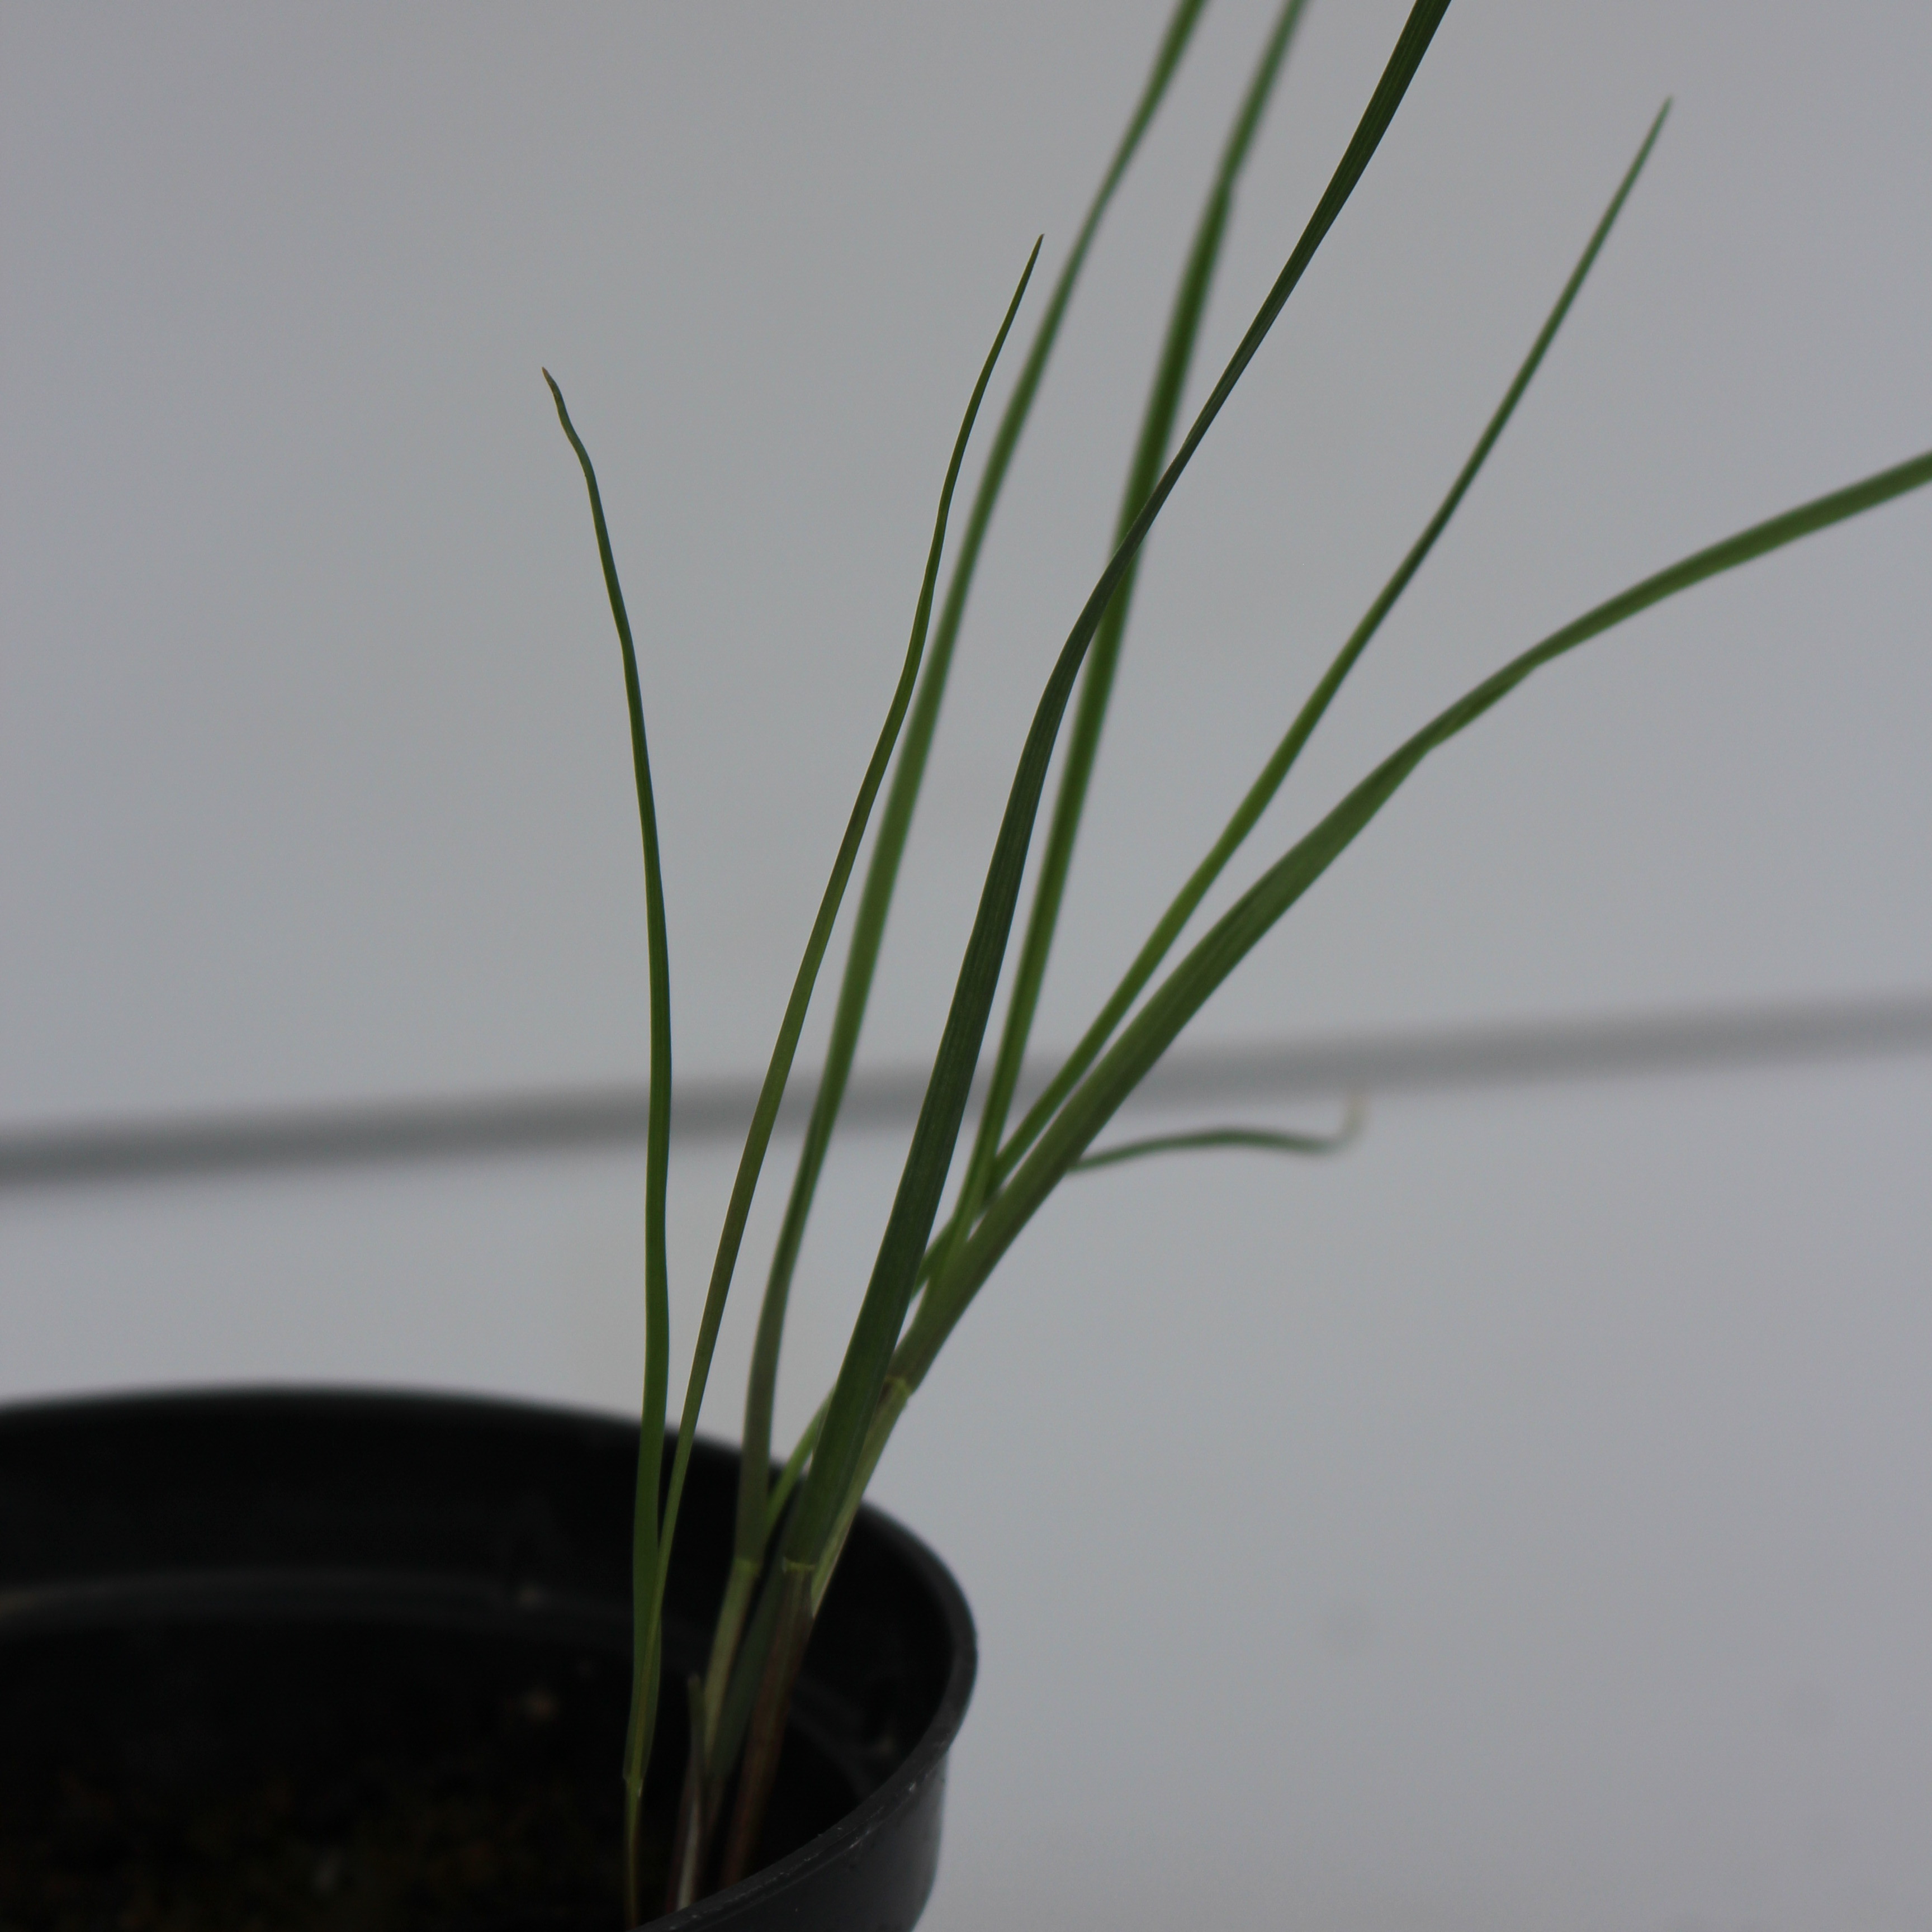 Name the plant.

Lolium multiflorum
